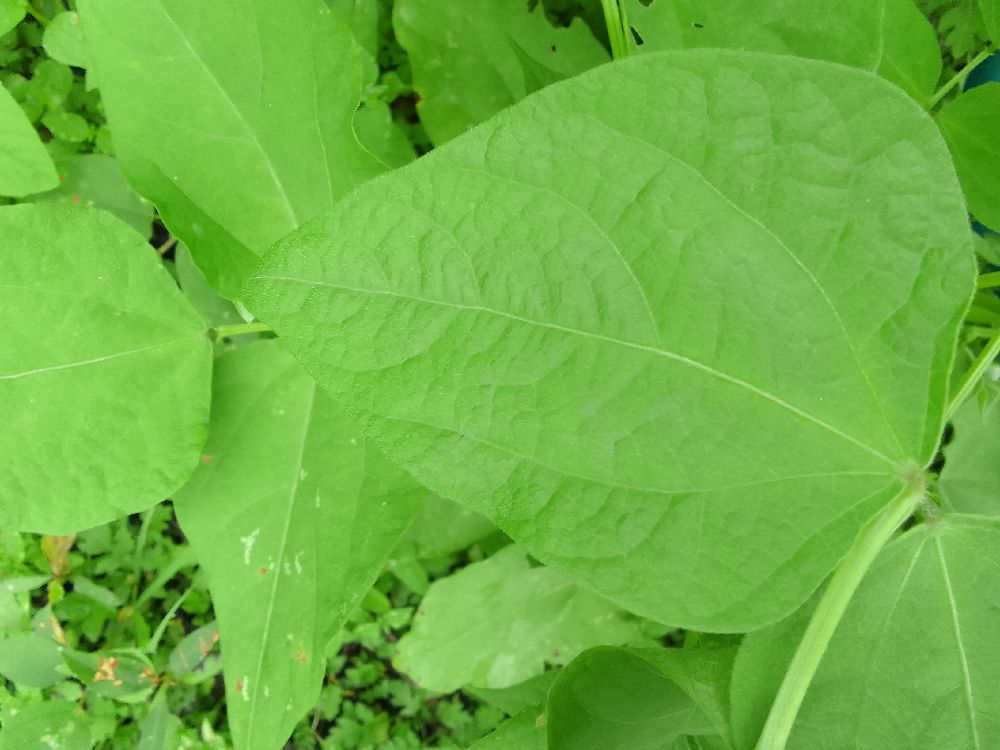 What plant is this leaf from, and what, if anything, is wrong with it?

common bean, healthy
